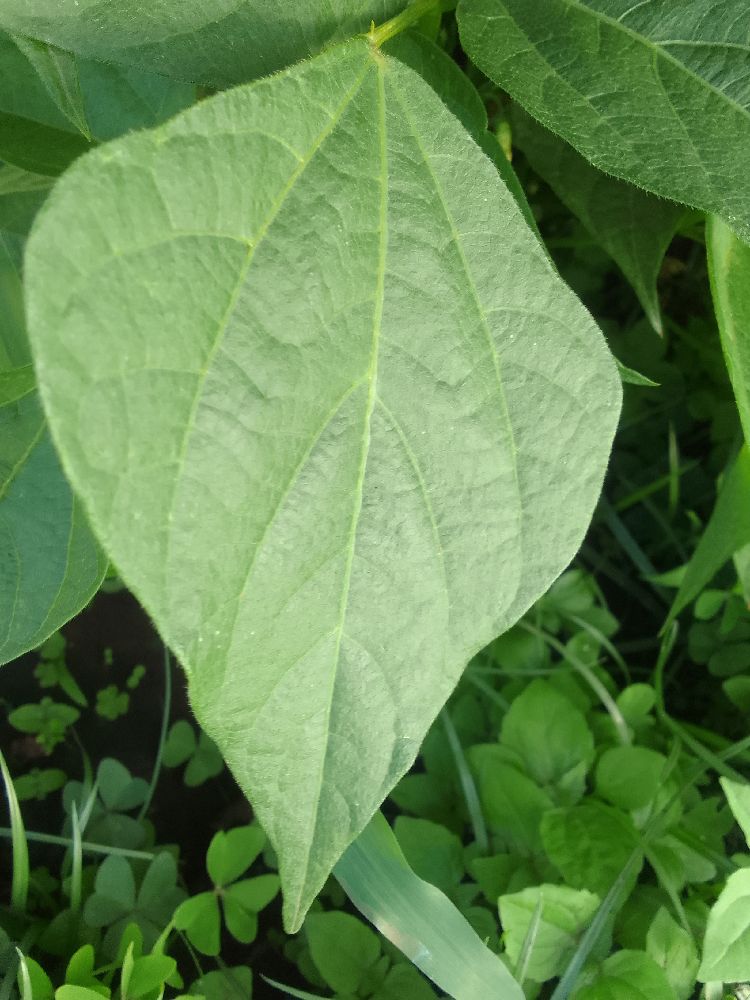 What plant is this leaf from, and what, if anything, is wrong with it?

common bean, healthy
